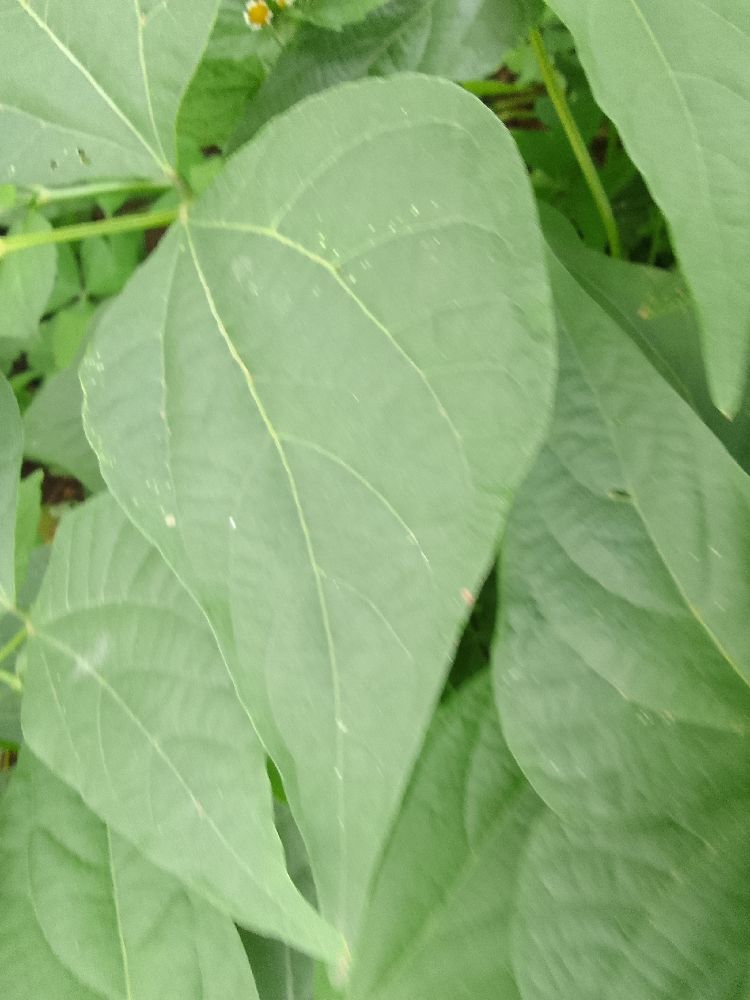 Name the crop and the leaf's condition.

common bean, healthy
